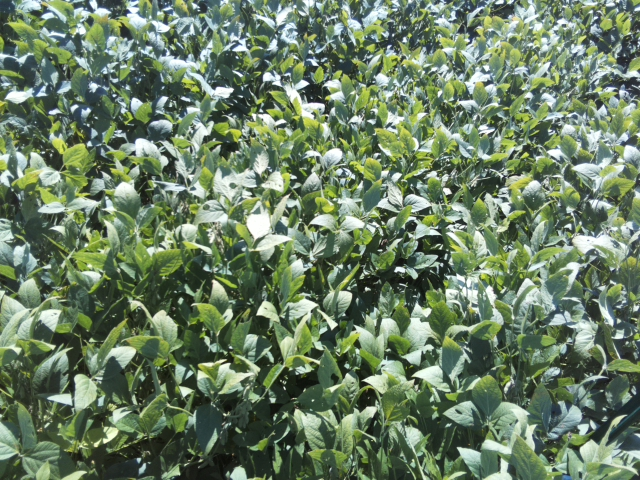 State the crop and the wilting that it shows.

soybean, leaflets folding inward at secondary pulvinus with no turgor loss in leaflets or petioles
